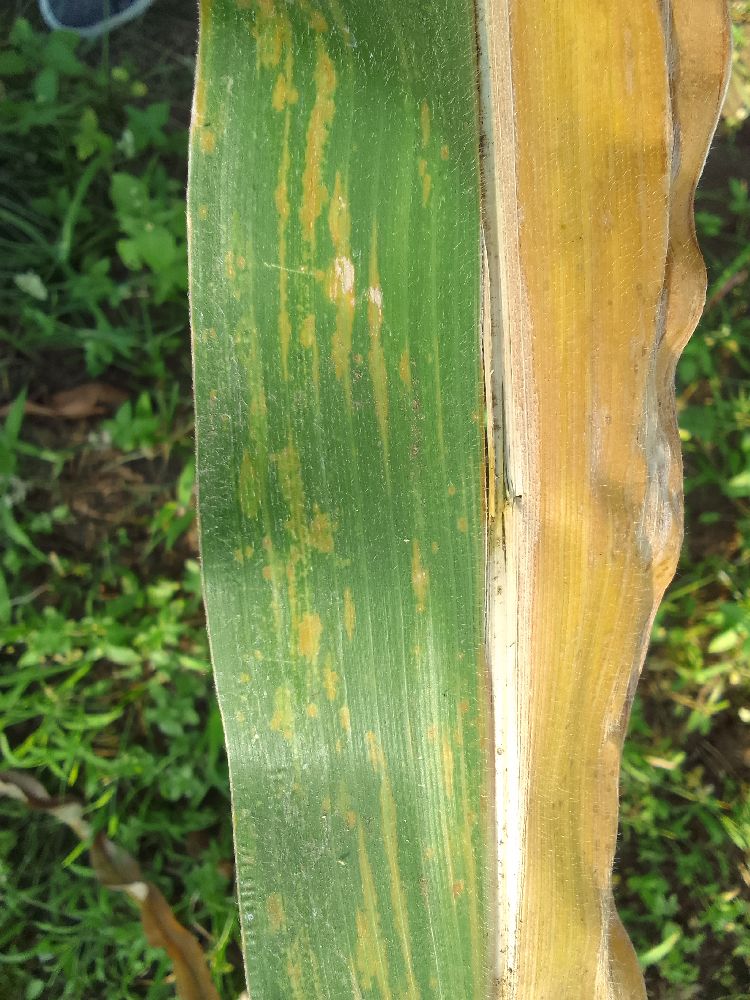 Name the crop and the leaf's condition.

maize, maize lethal necrosis
